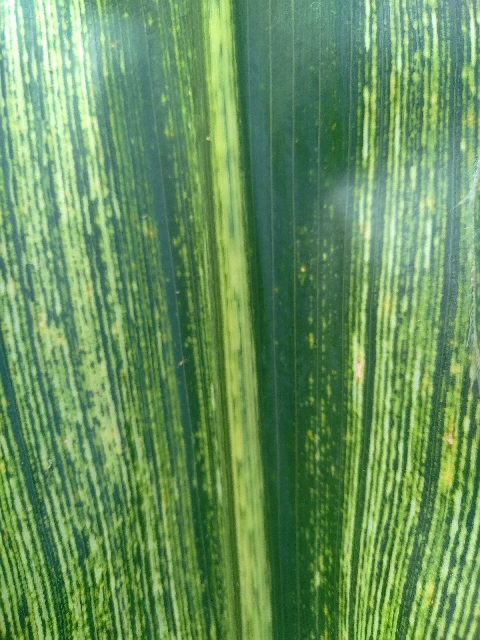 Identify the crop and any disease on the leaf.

maize, maize streak virus
